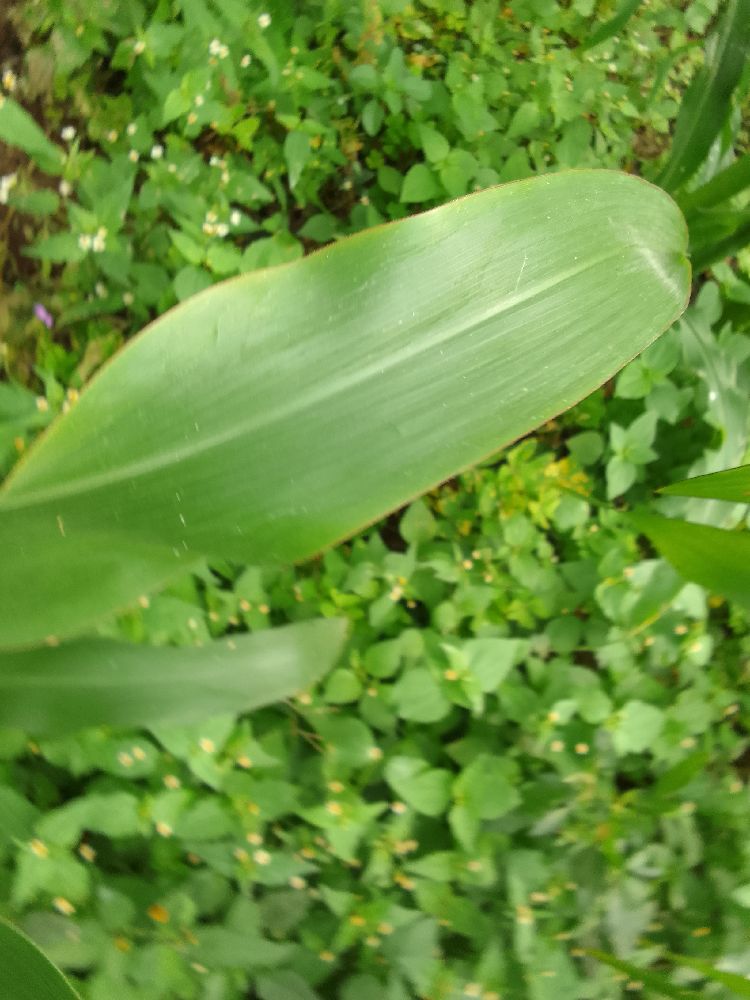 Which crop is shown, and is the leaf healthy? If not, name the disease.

maize, healthy
